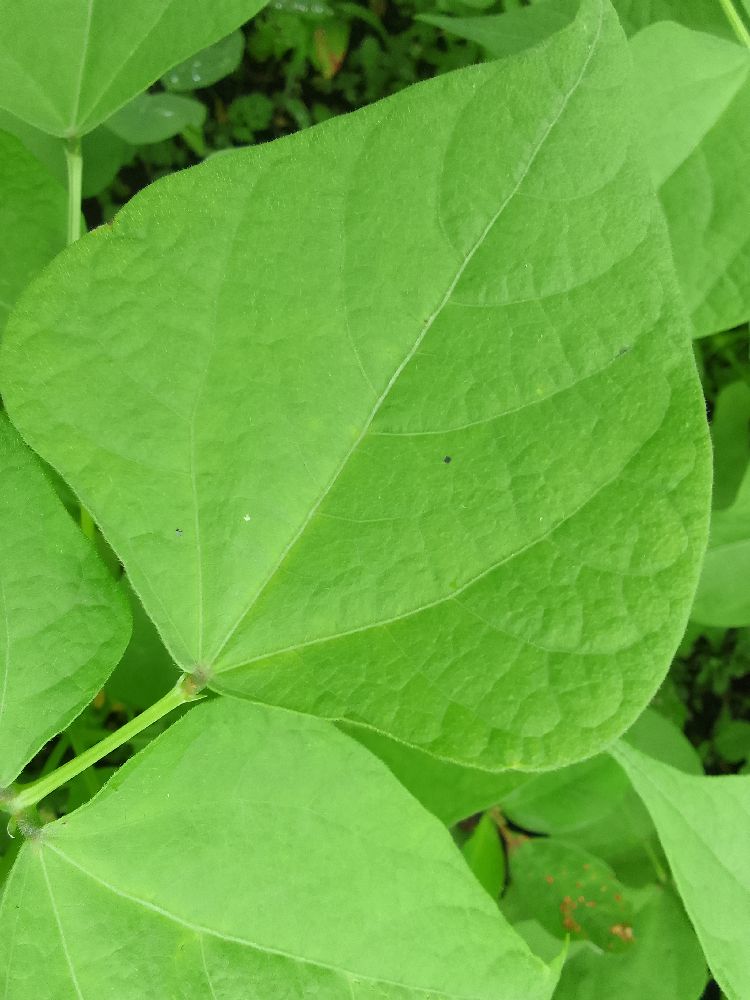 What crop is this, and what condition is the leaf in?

common bean, healthy
